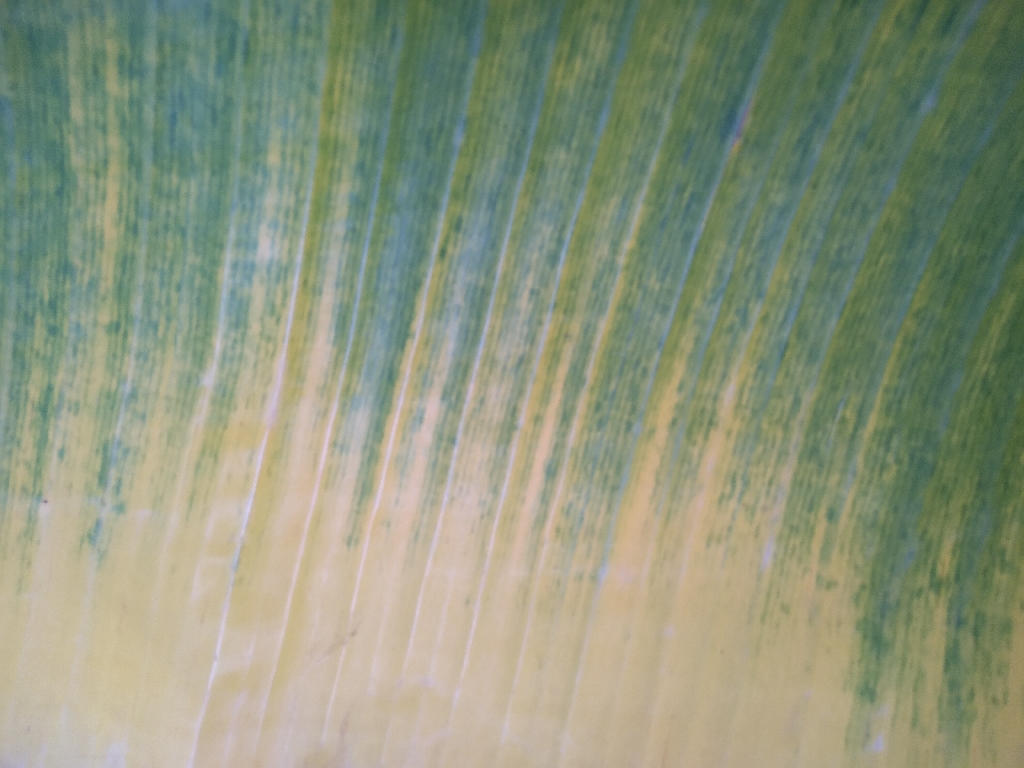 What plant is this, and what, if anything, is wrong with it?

banana, fusarium wilt race 1
